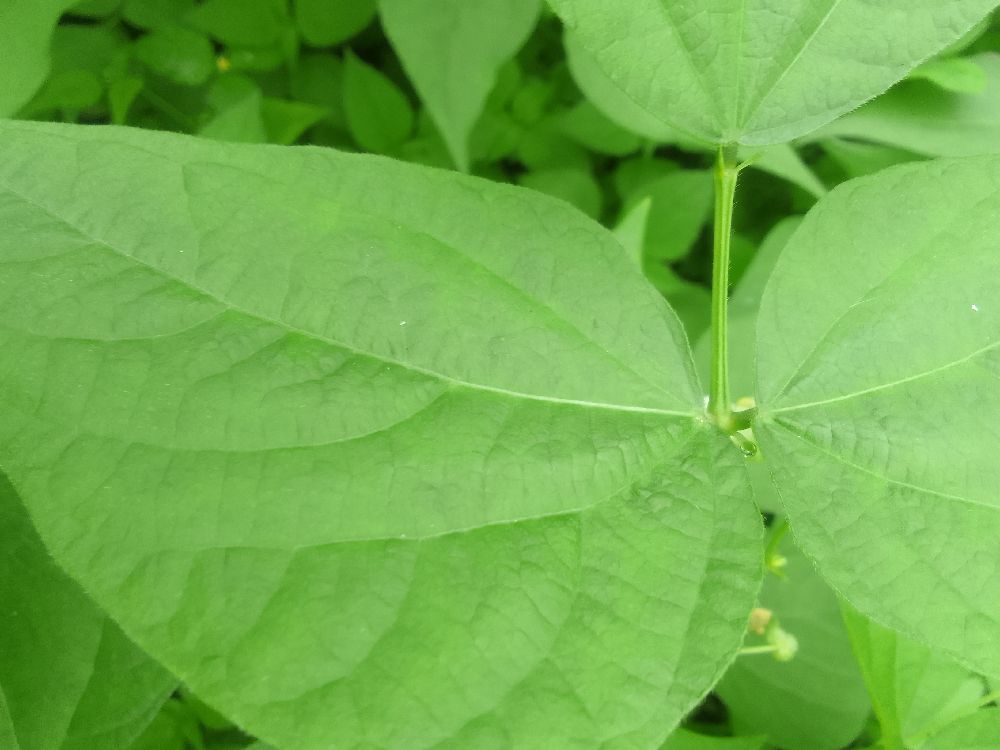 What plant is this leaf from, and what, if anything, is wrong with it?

common bean, healthy
